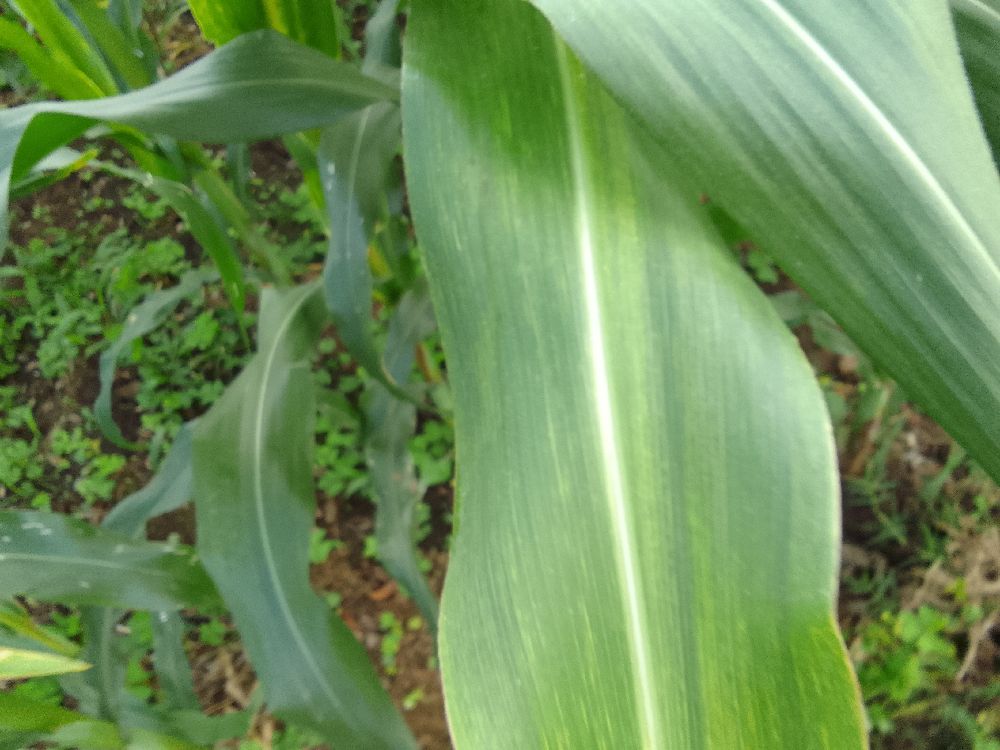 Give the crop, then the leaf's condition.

maize, maize lethal necrosis
